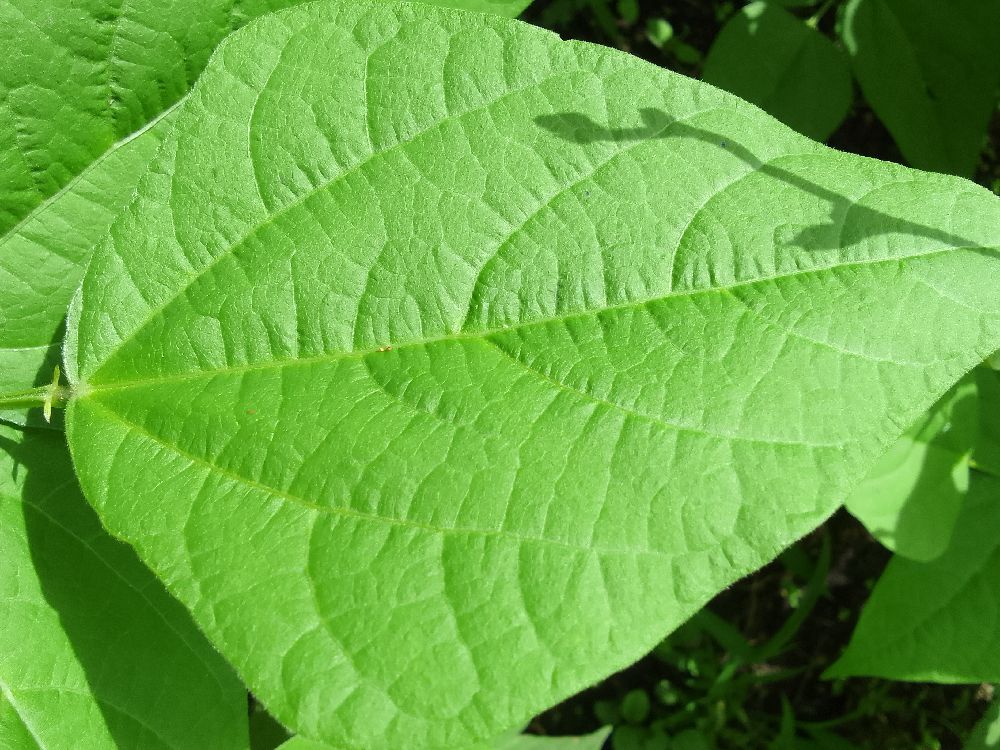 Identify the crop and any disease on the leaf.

common bean, healthy
